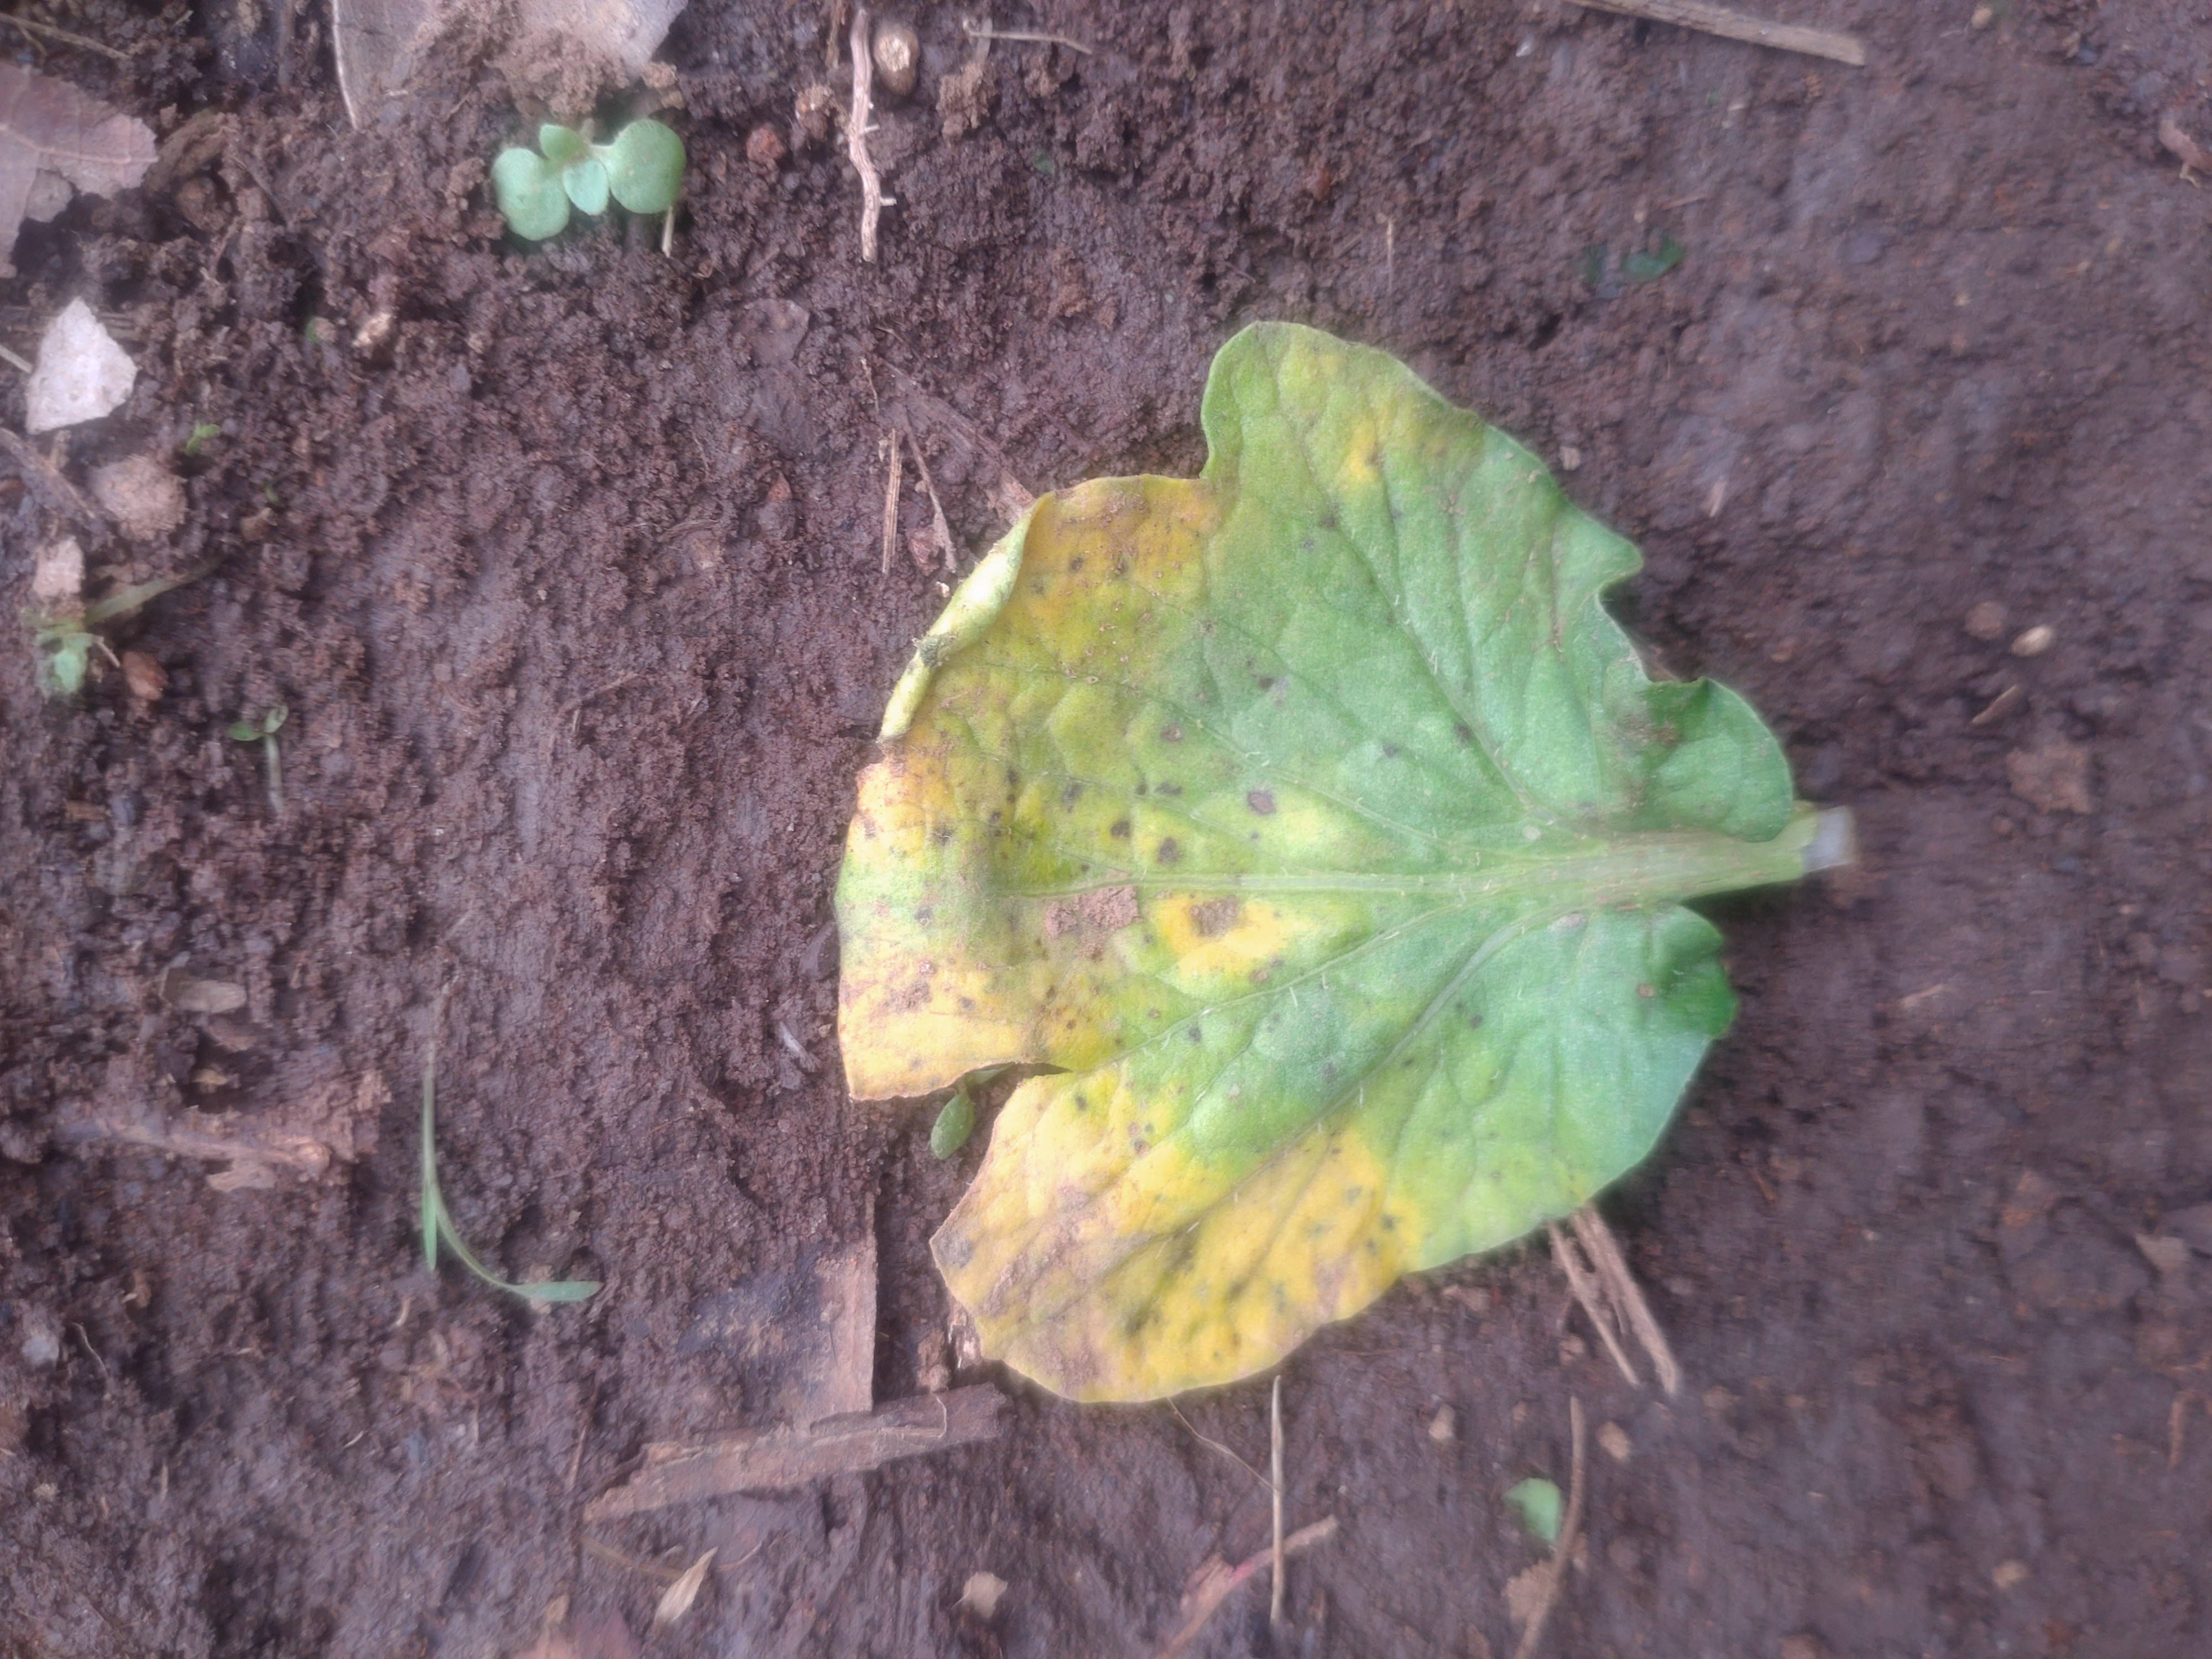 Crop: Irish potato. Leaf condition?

late blight
